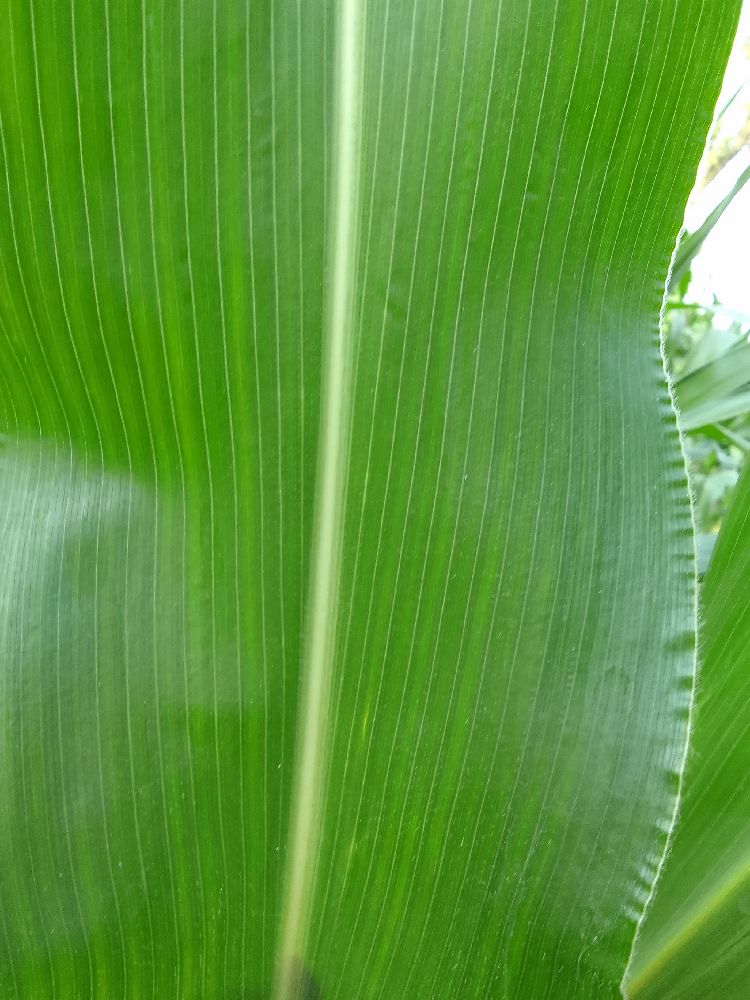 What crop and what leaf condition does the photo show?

maize, healthy
